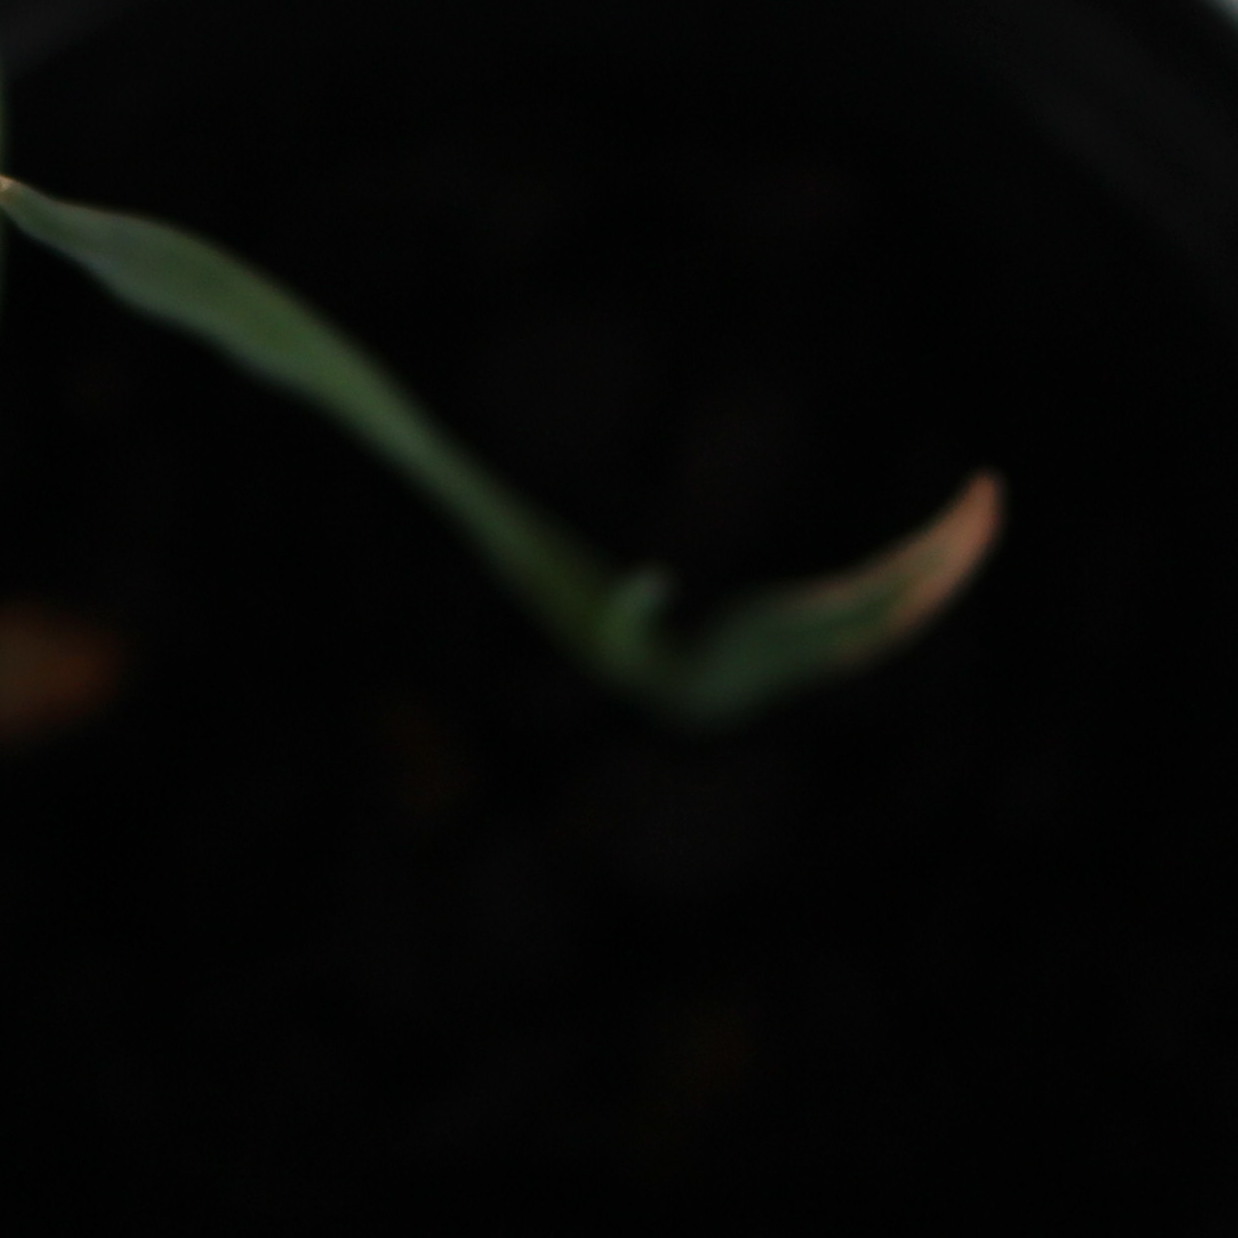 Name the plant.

Avena sterilis
